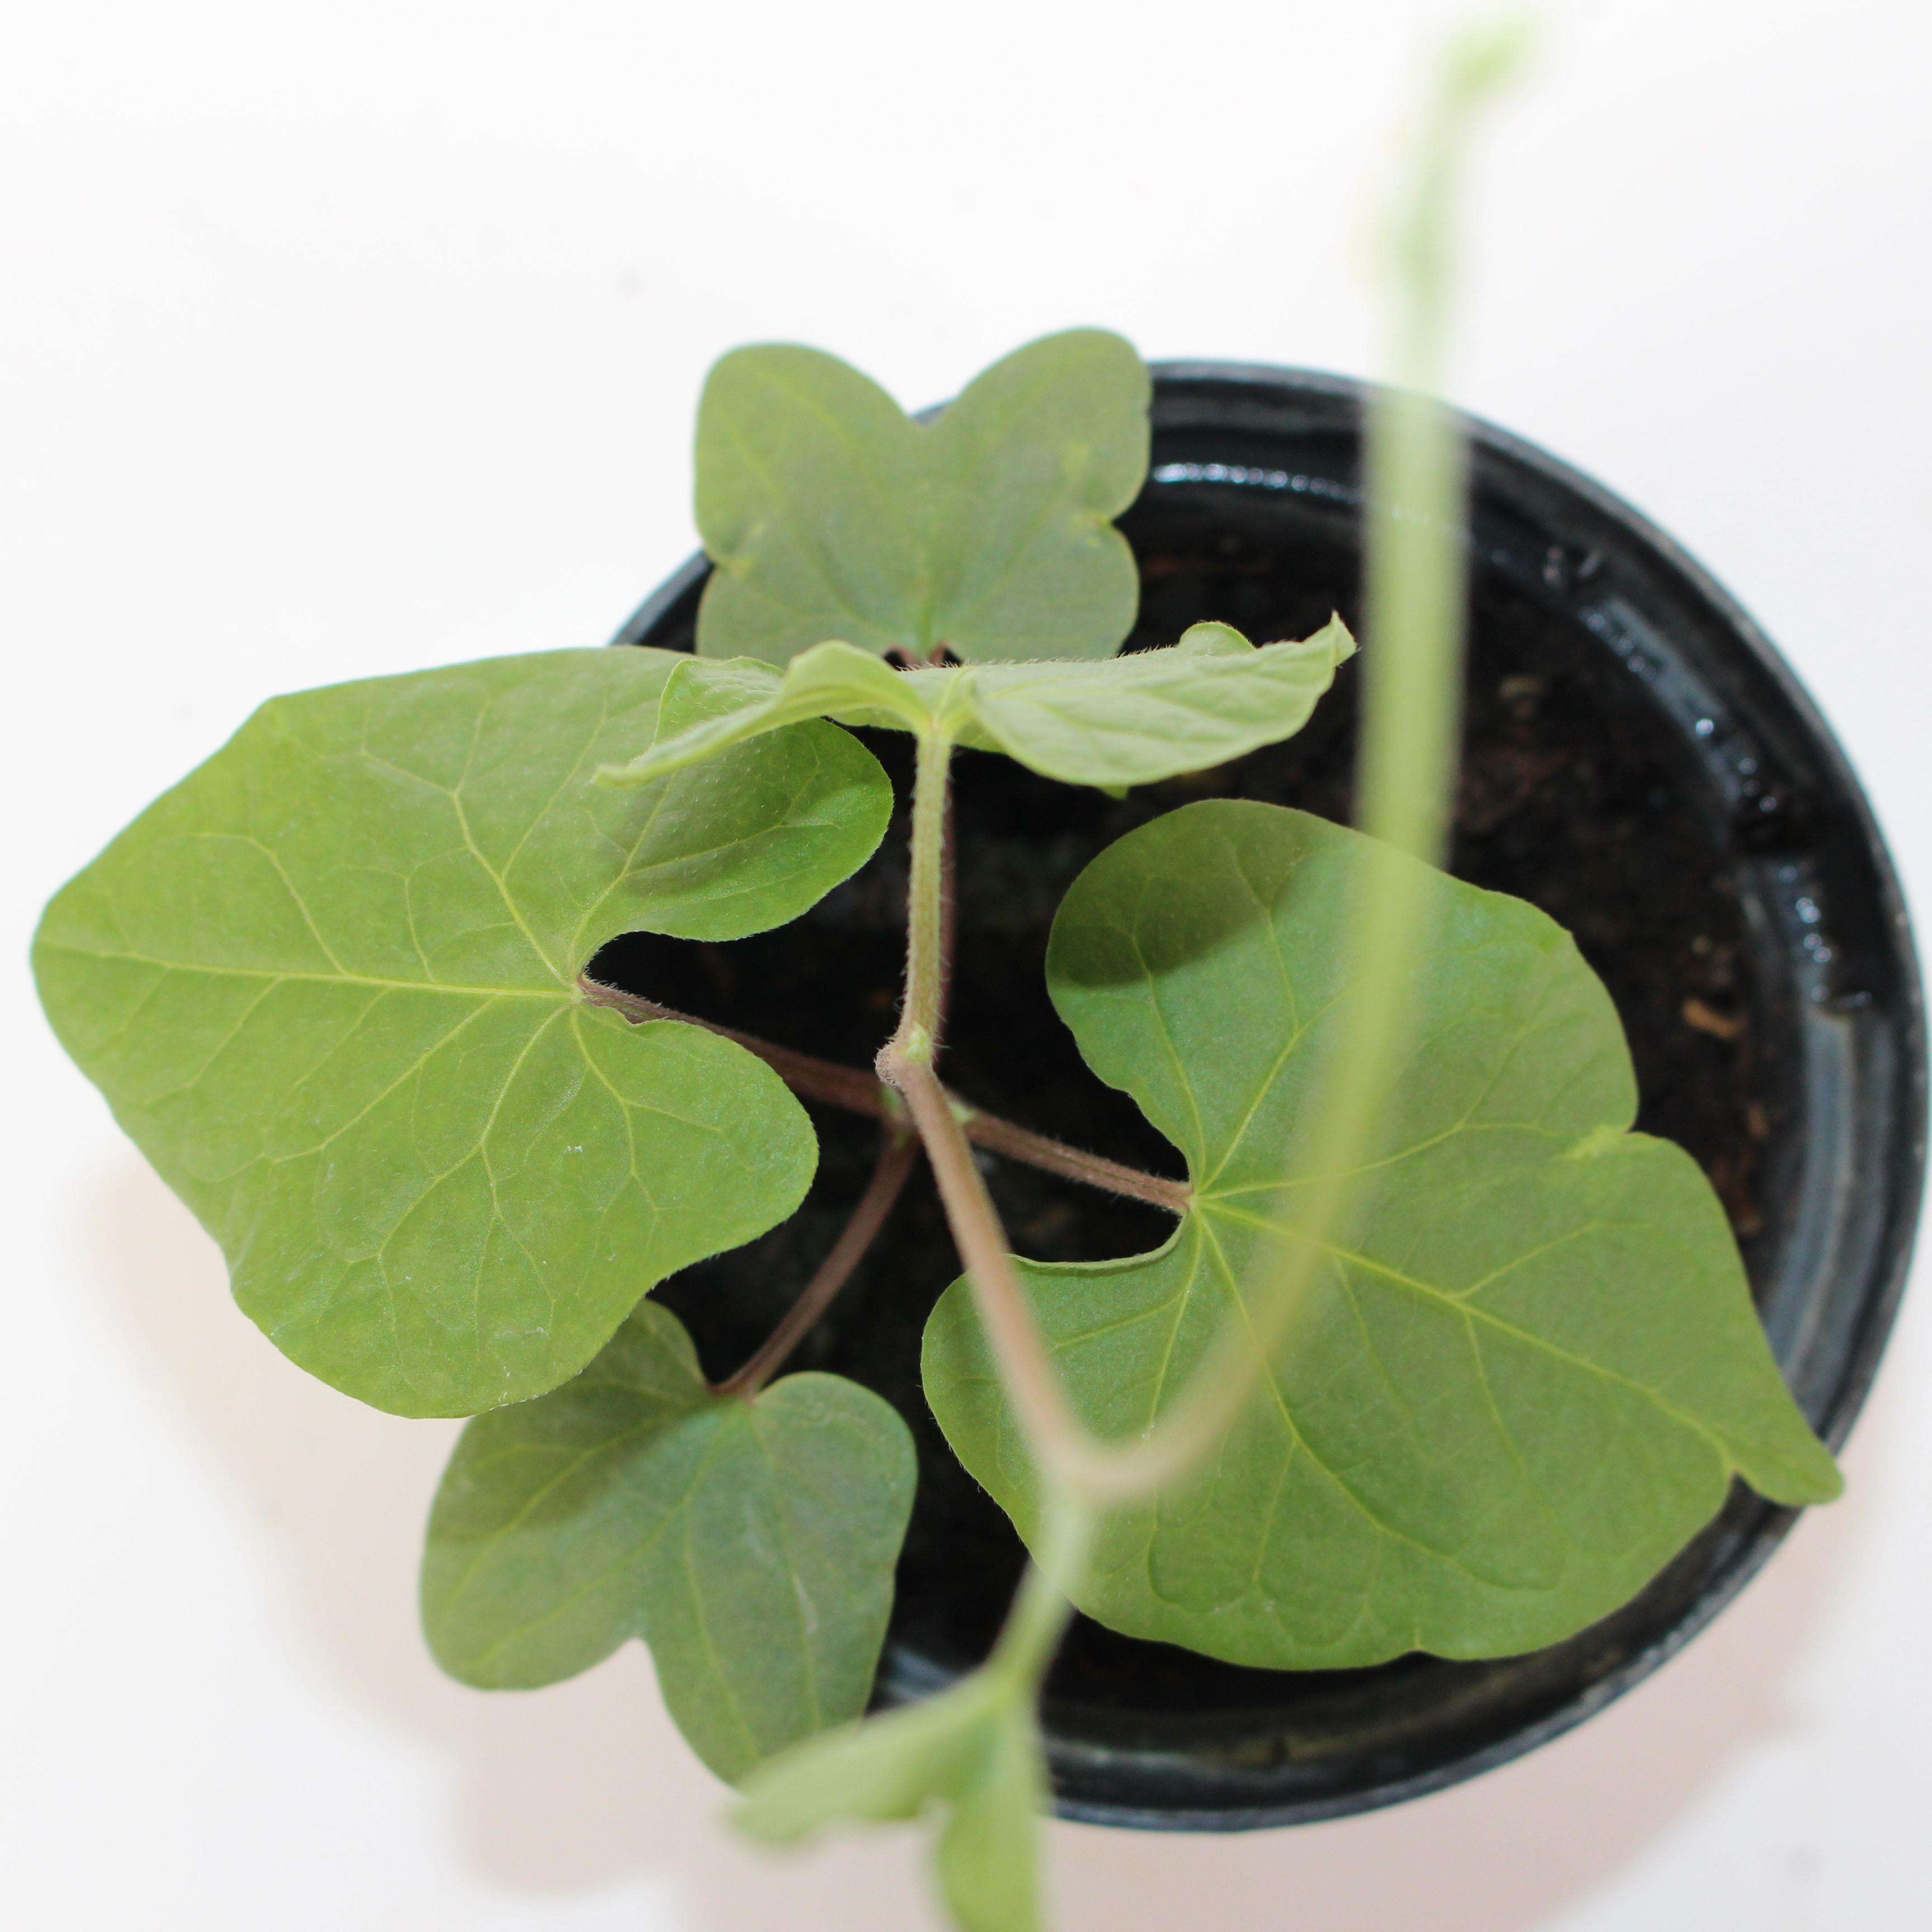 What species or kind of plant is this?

Convolvulus arvensis
